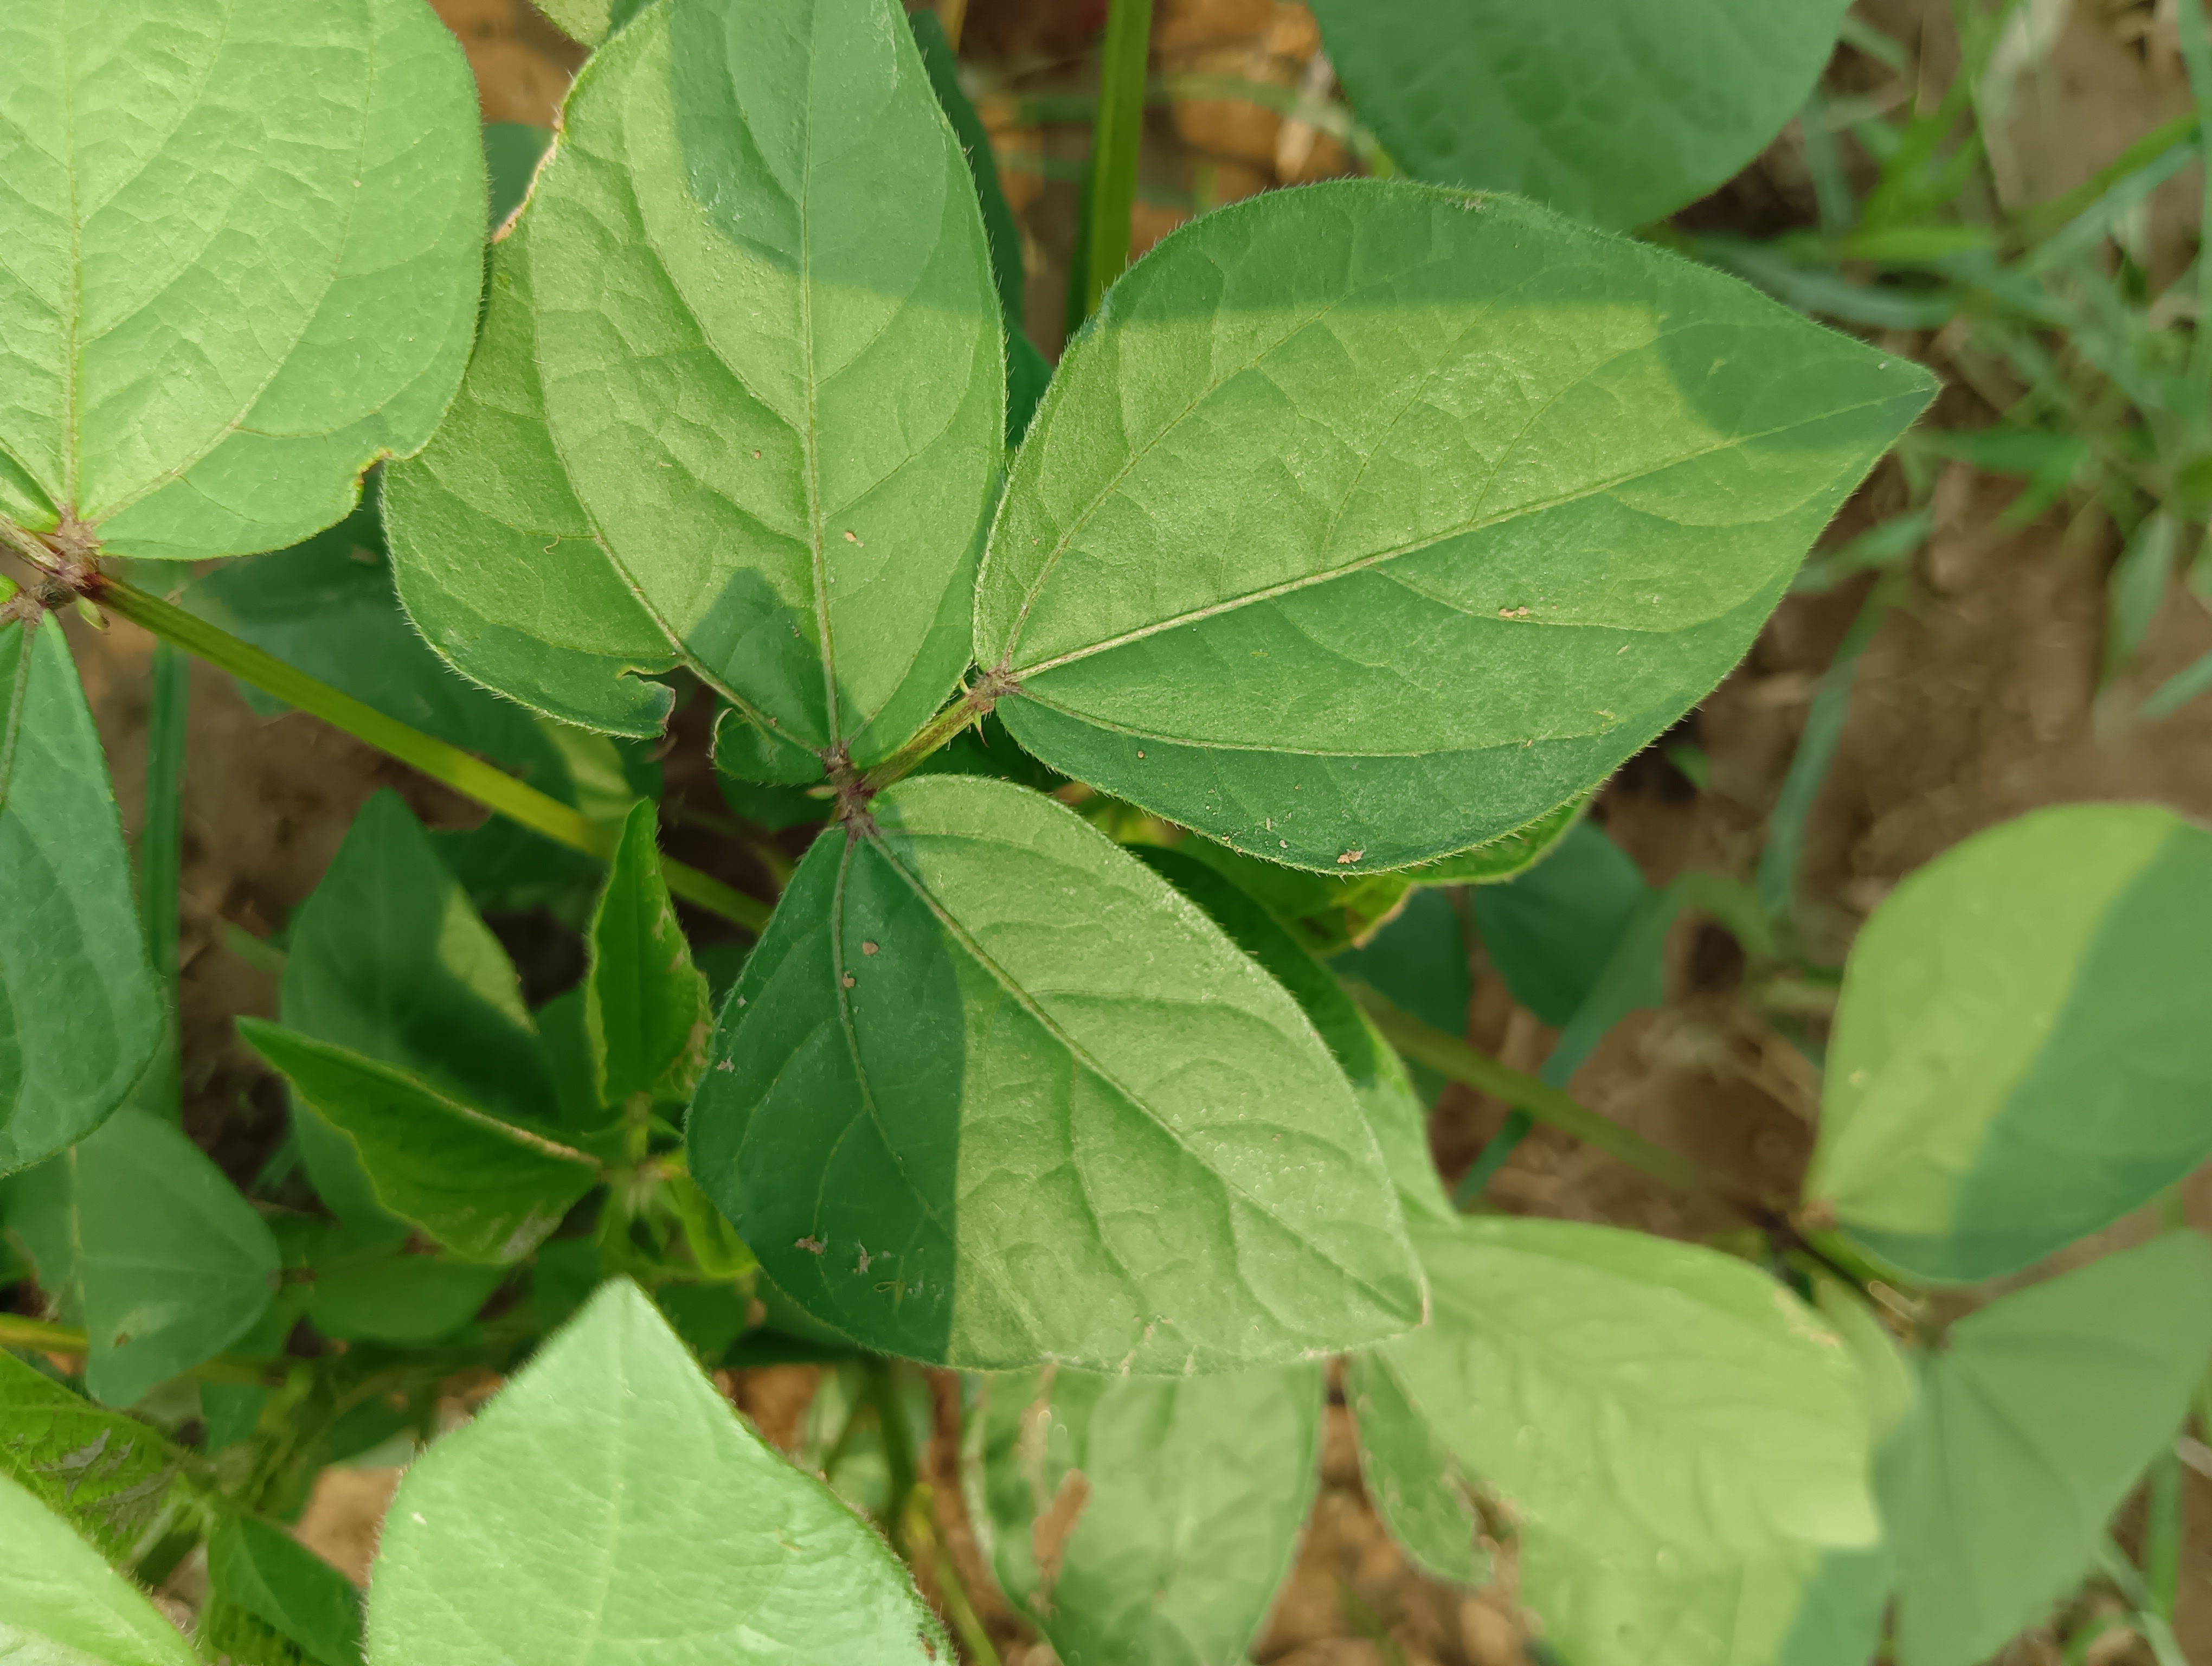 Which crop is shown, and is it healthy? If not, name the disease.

mungbean, healthy
